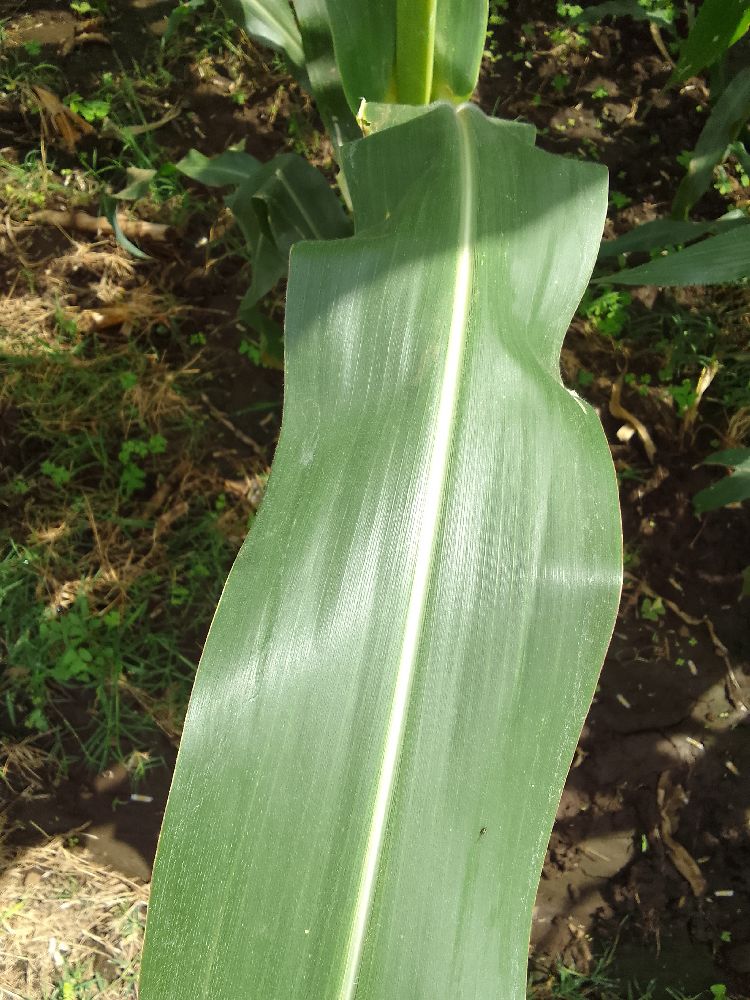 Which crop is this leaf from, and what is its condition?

maize, healthy
